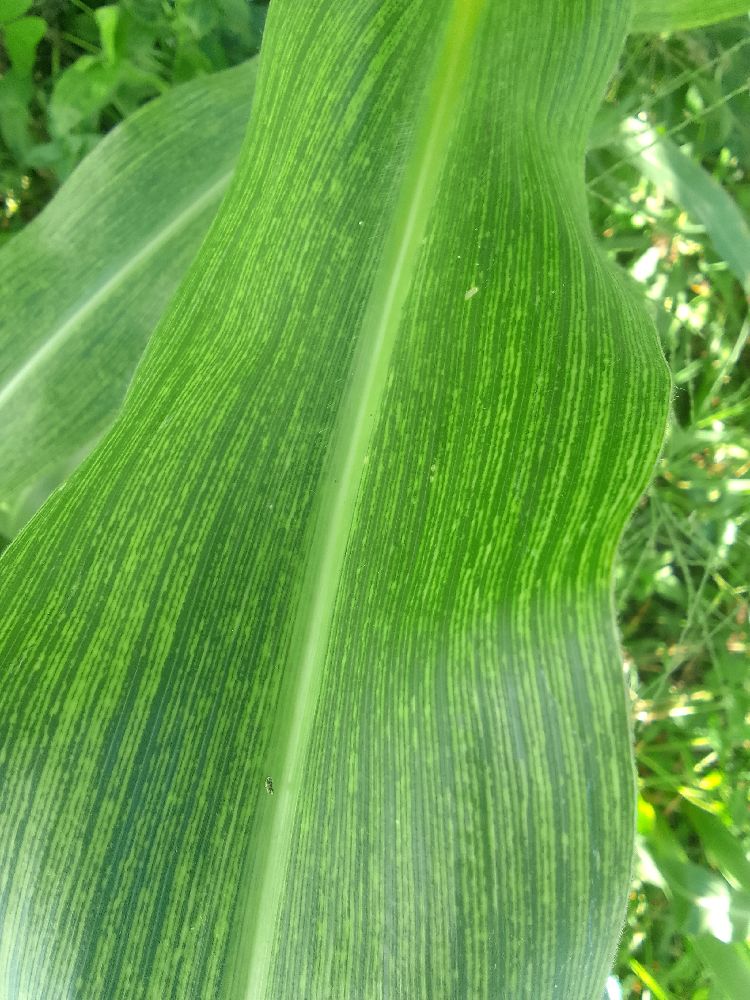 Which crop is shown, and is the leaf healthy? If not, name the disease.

maize, maize streak virus
